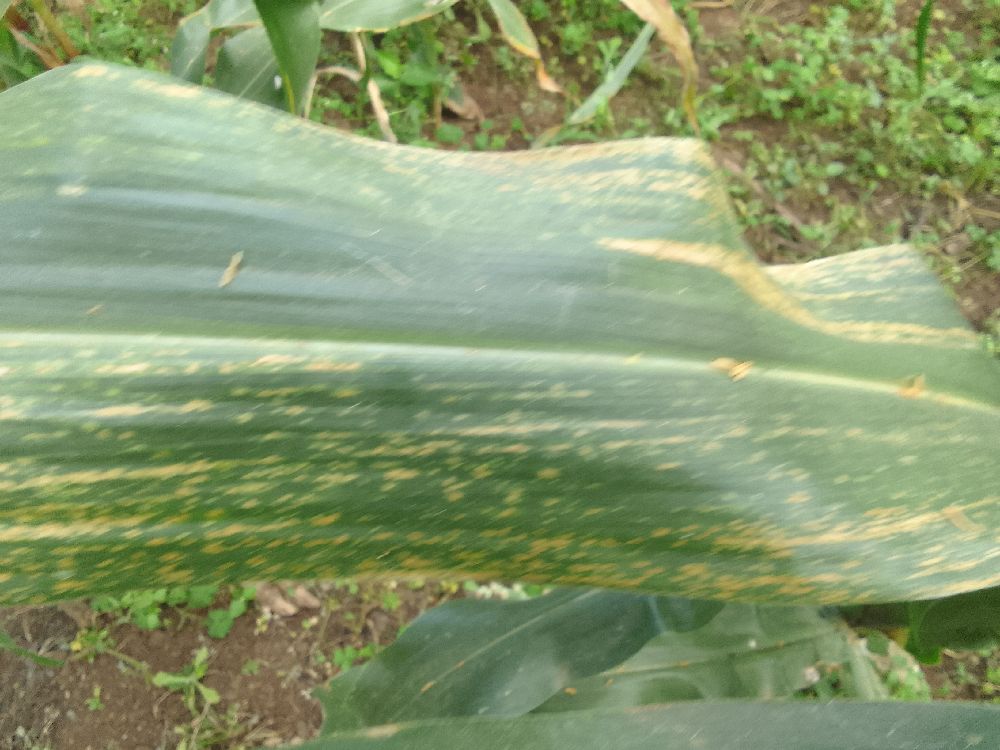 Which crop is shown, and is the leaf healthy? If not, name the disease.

maize, maize lethal necrosis
